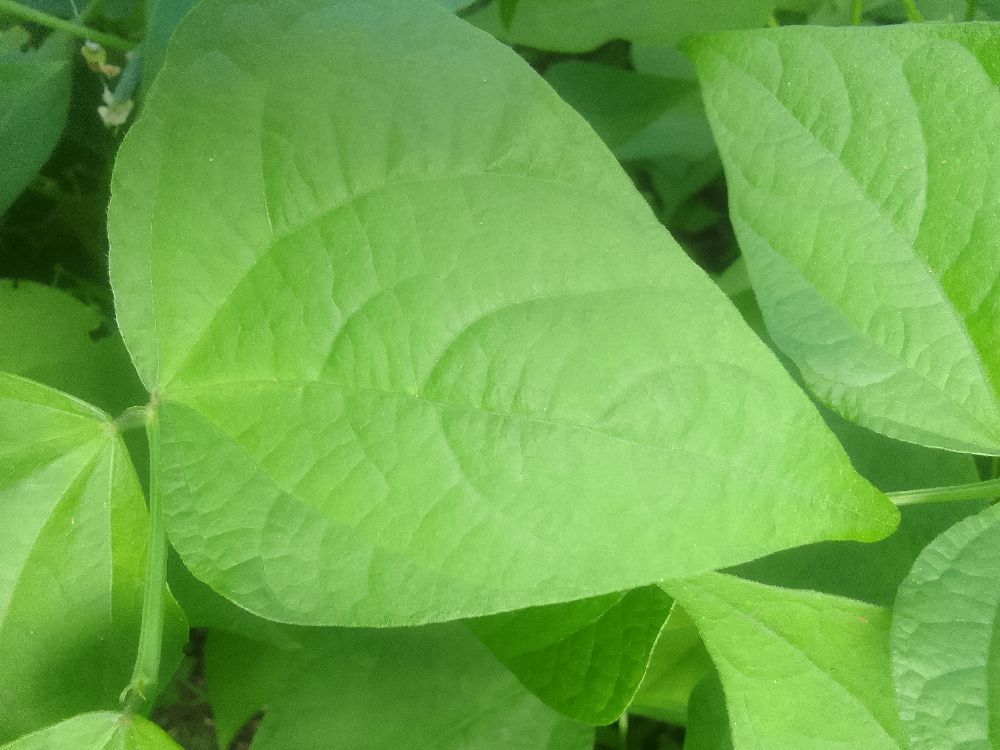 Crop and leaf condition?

common bean, healthy
